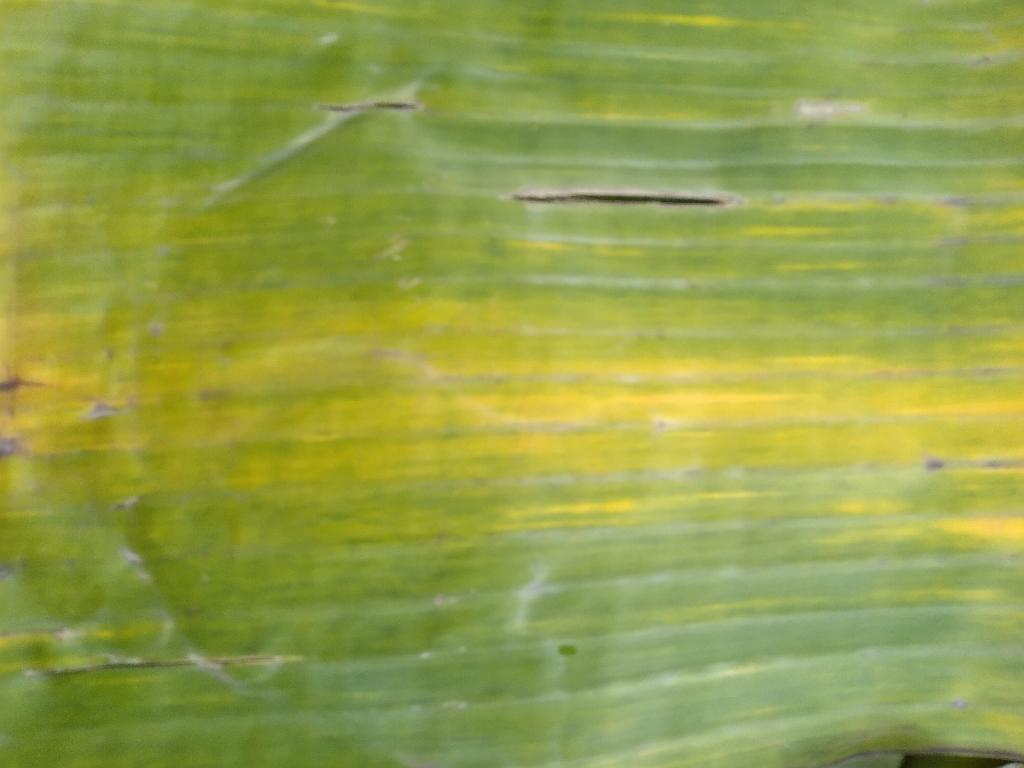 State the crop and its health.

banana, fusarium wilt race 1
